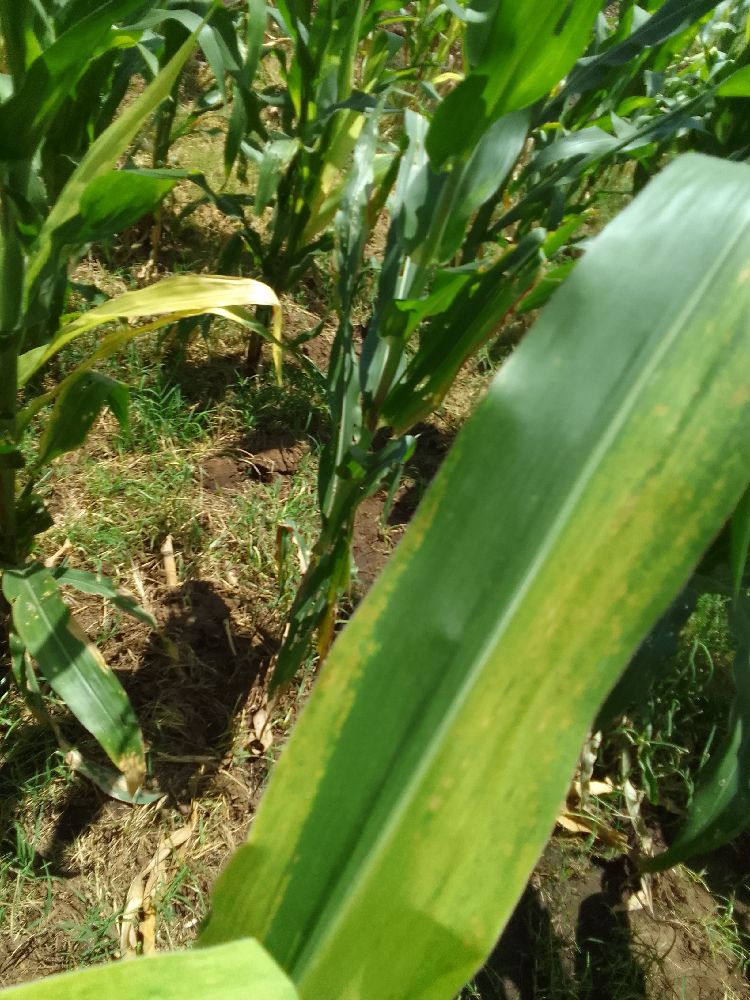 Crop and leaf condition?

maize, maize lethal necrosis
